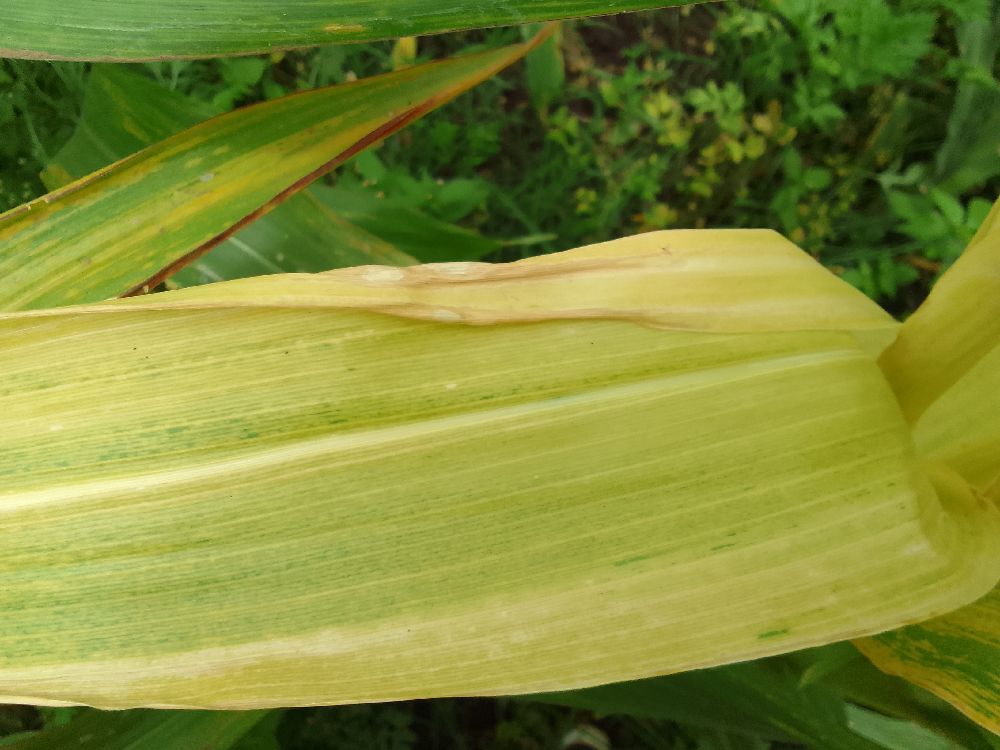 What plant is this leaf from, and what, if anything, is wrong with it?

maize, maize lethal necrosis
